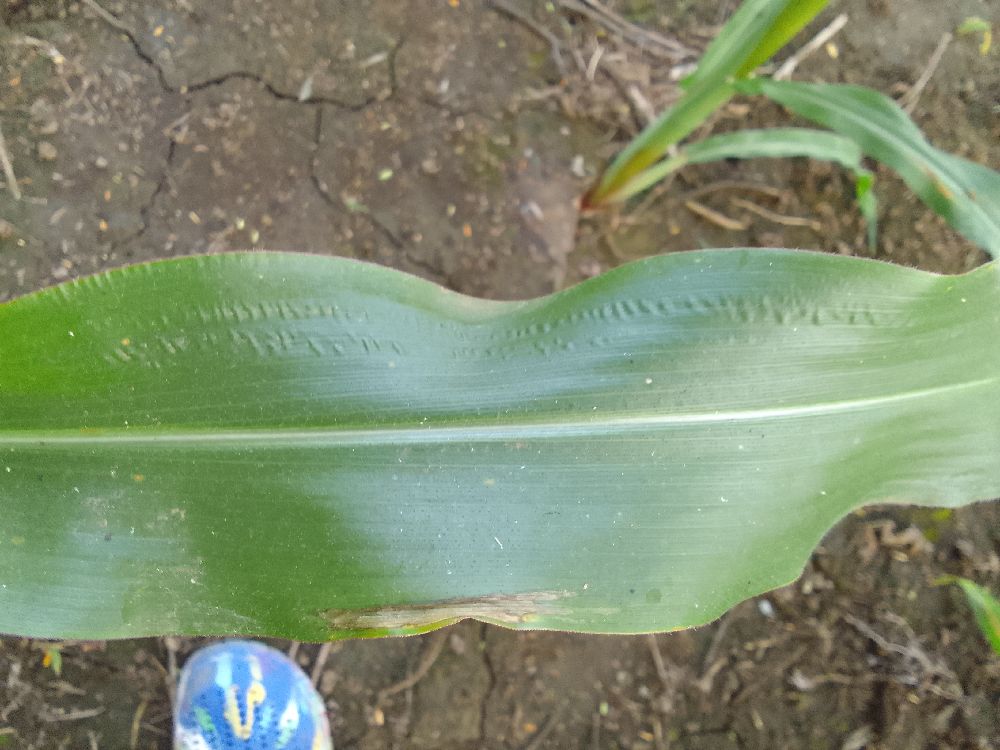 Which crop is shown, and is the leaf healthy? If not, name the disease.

maize, healthy
